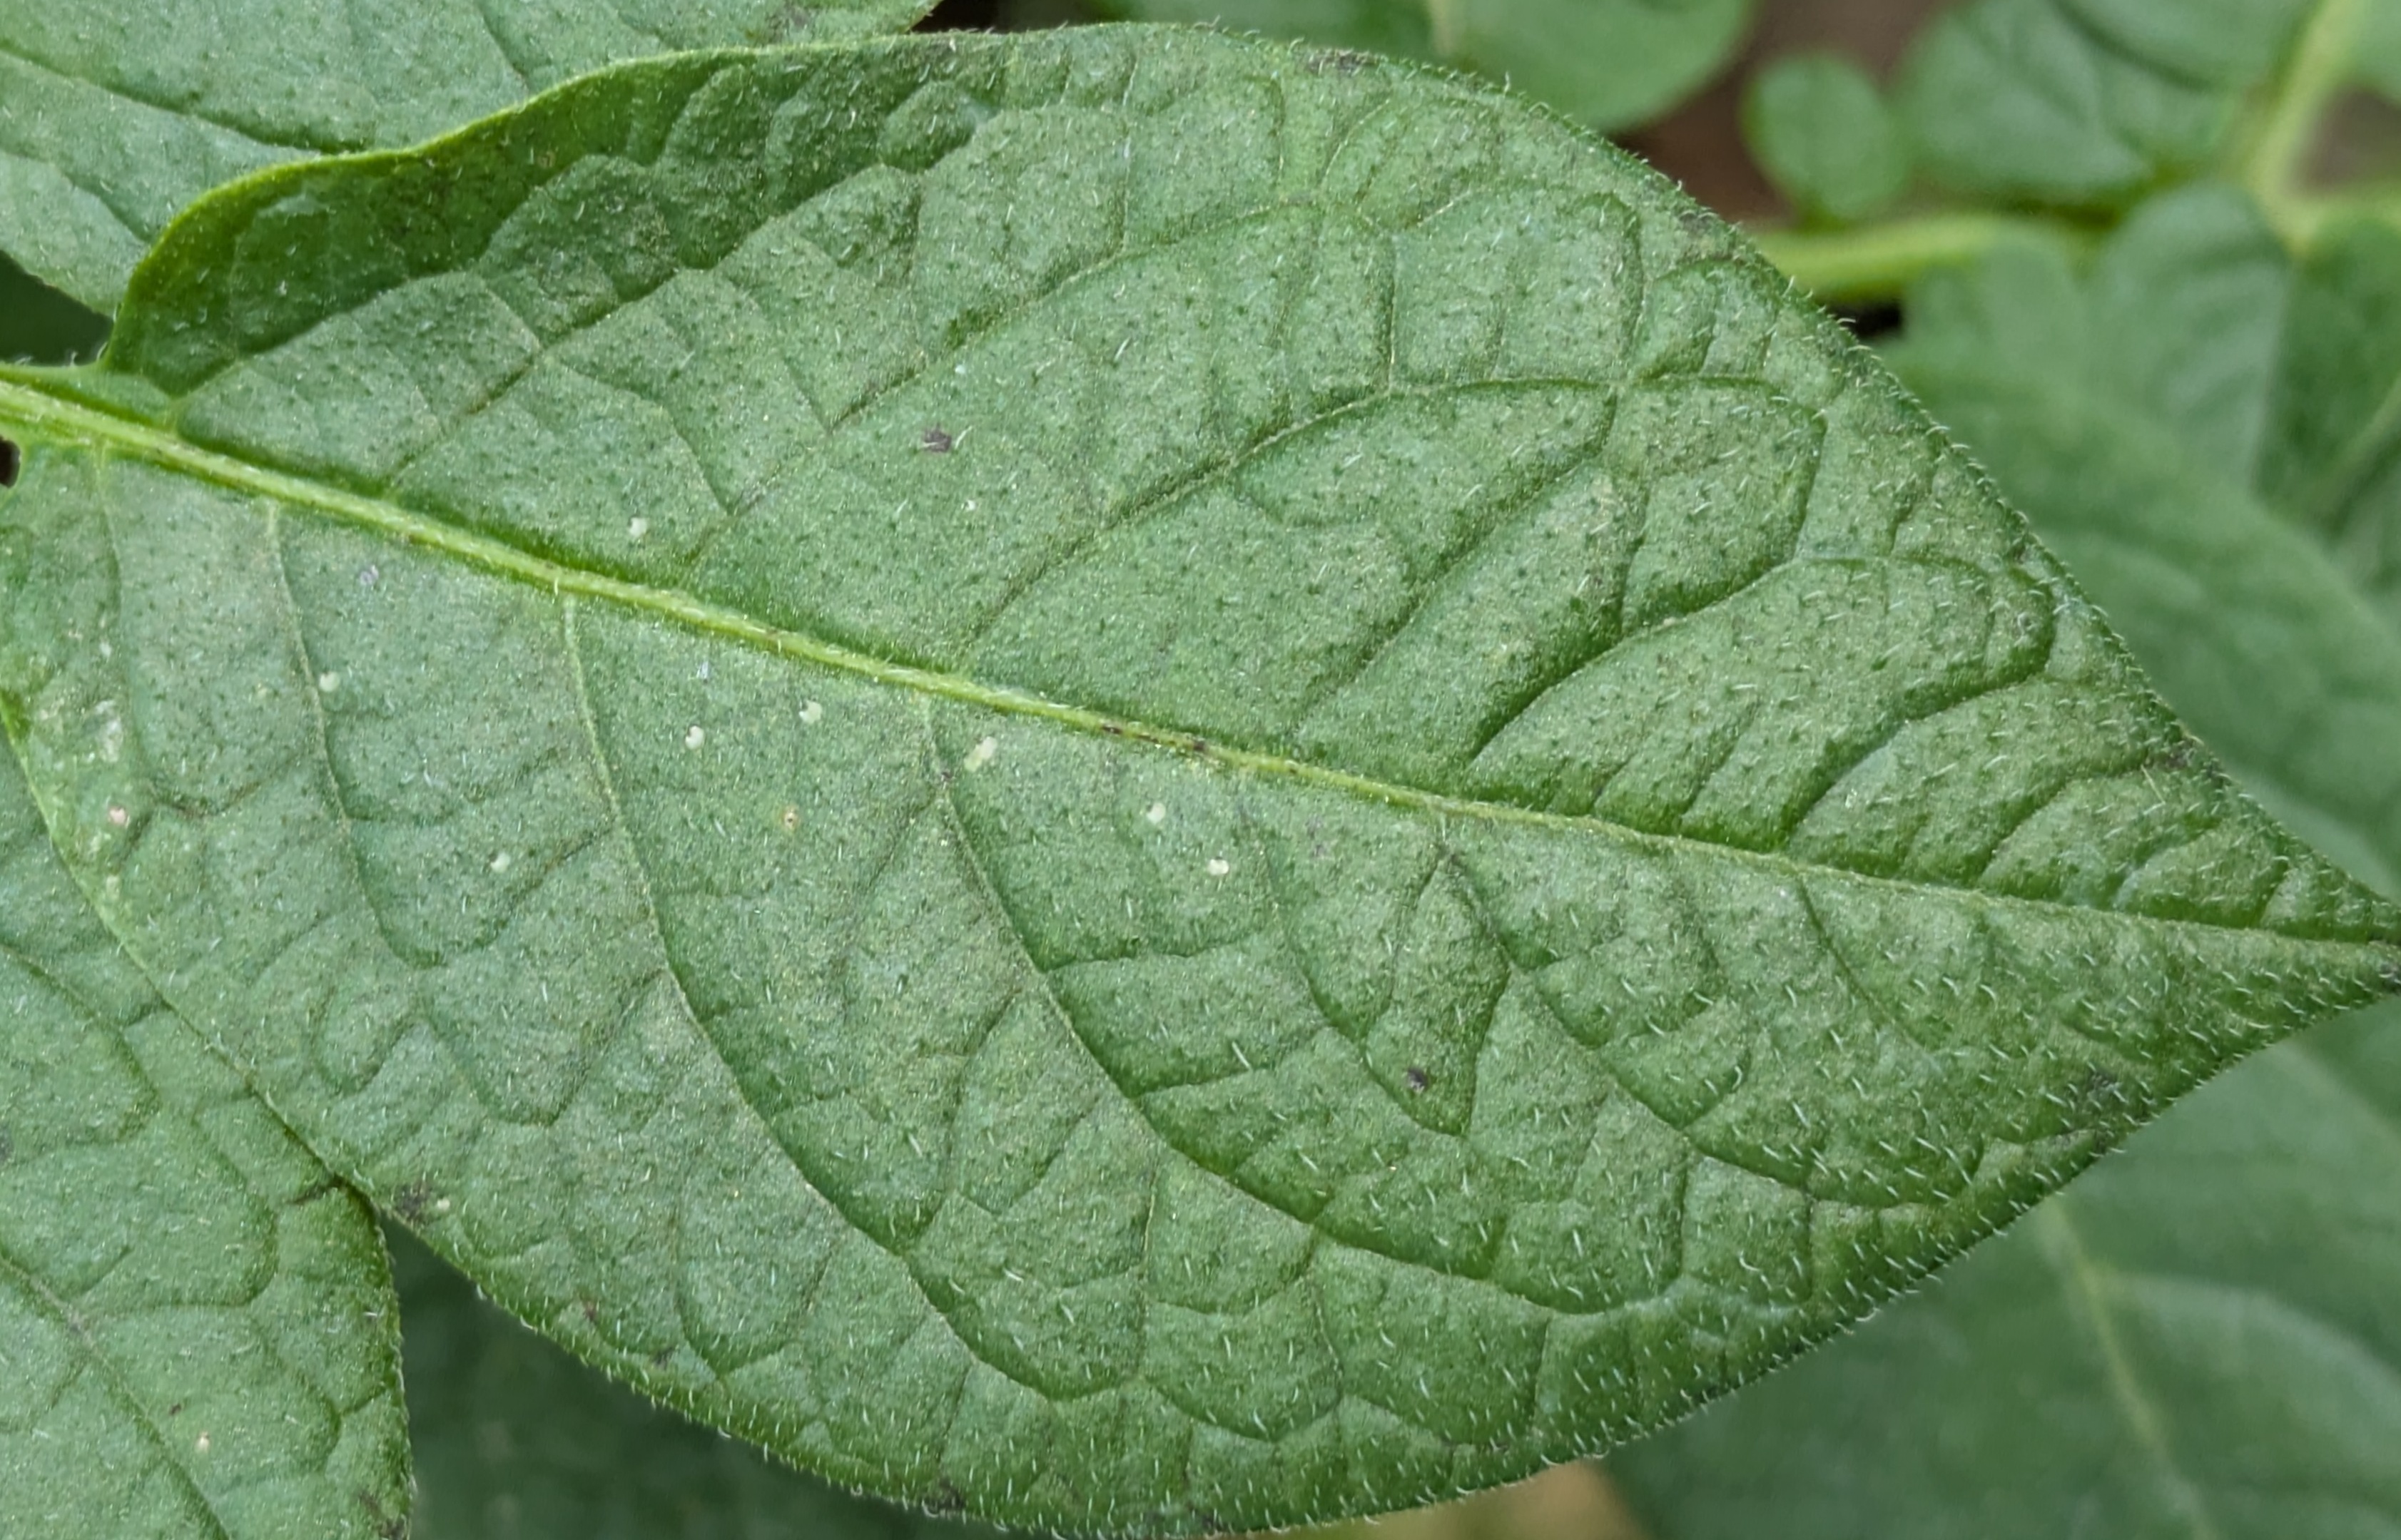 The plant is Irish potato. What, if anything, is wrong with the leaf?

healthy
